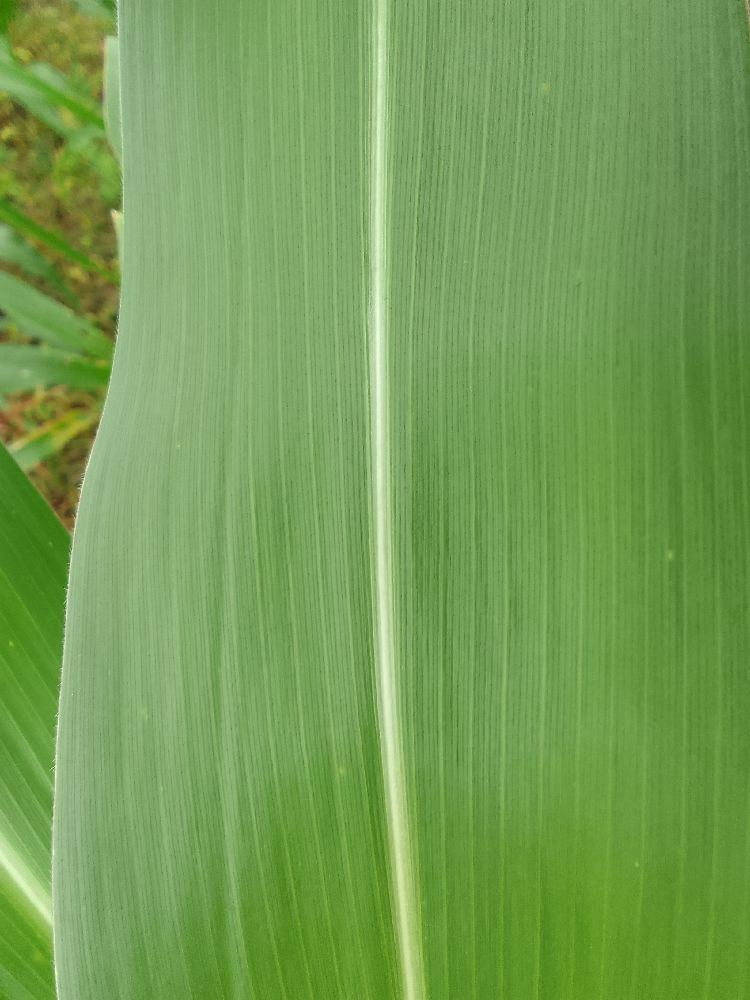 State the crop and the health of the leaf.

maize, healthy
